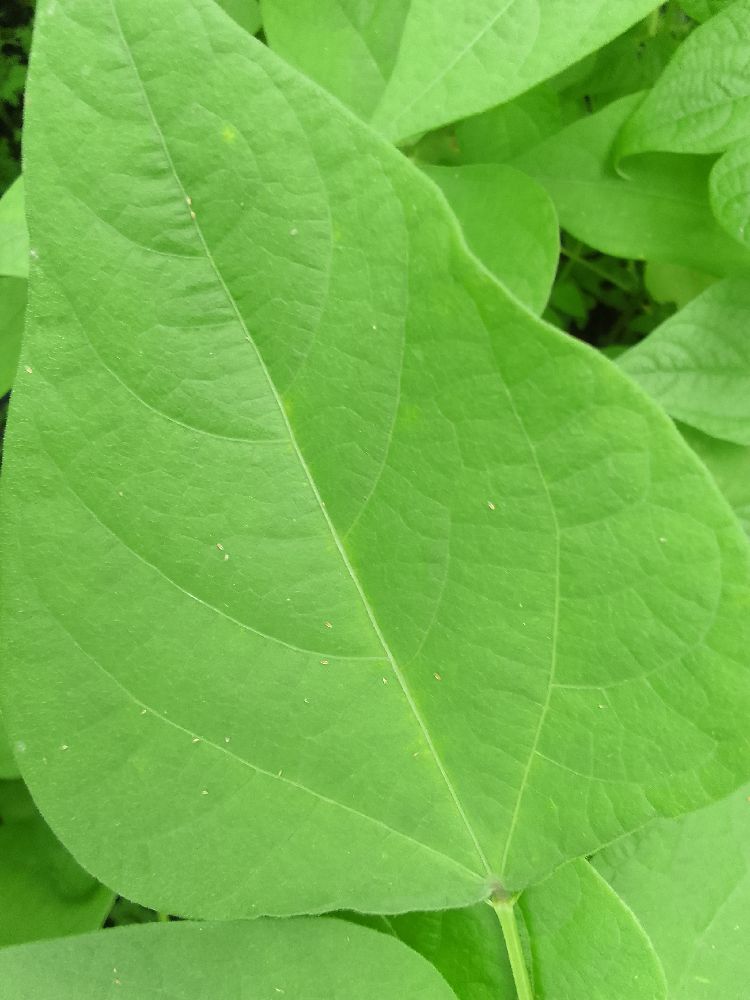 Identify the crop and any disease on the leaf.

common bean, healthy
